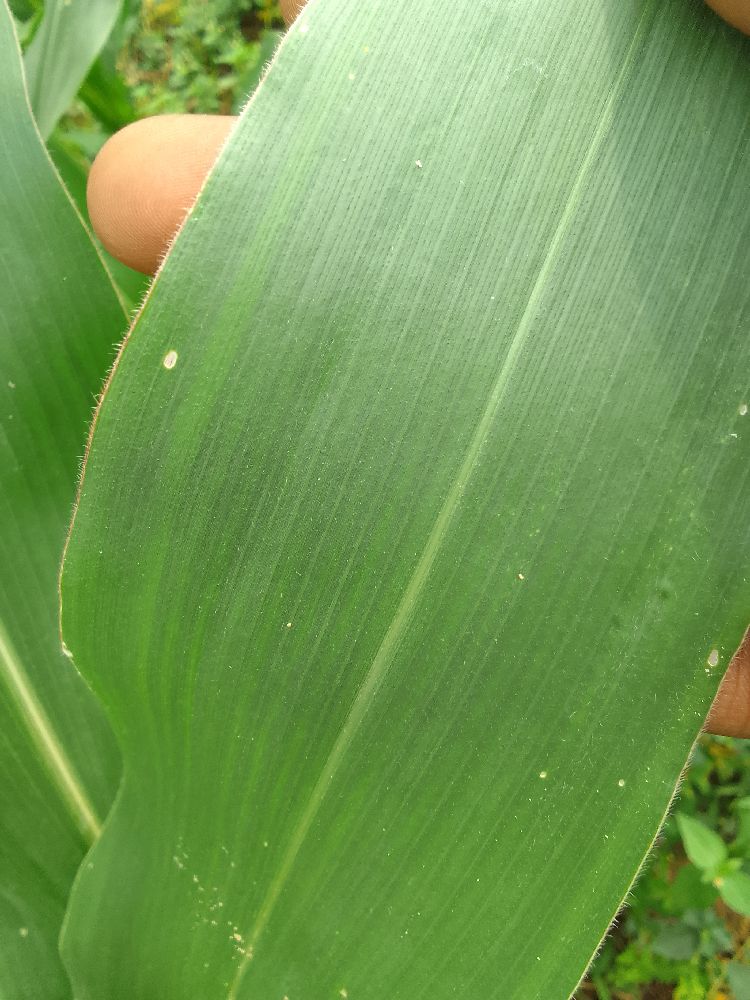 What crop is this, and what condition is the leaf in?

maize, healthy
